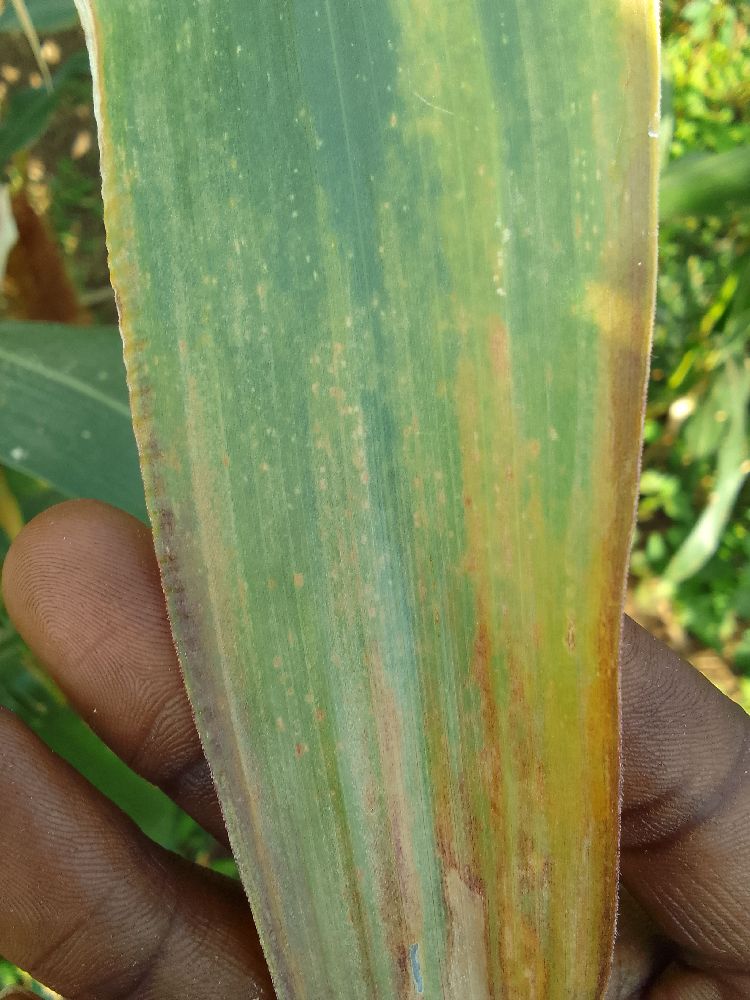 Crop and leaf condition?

maize, maize lethal necrosis
